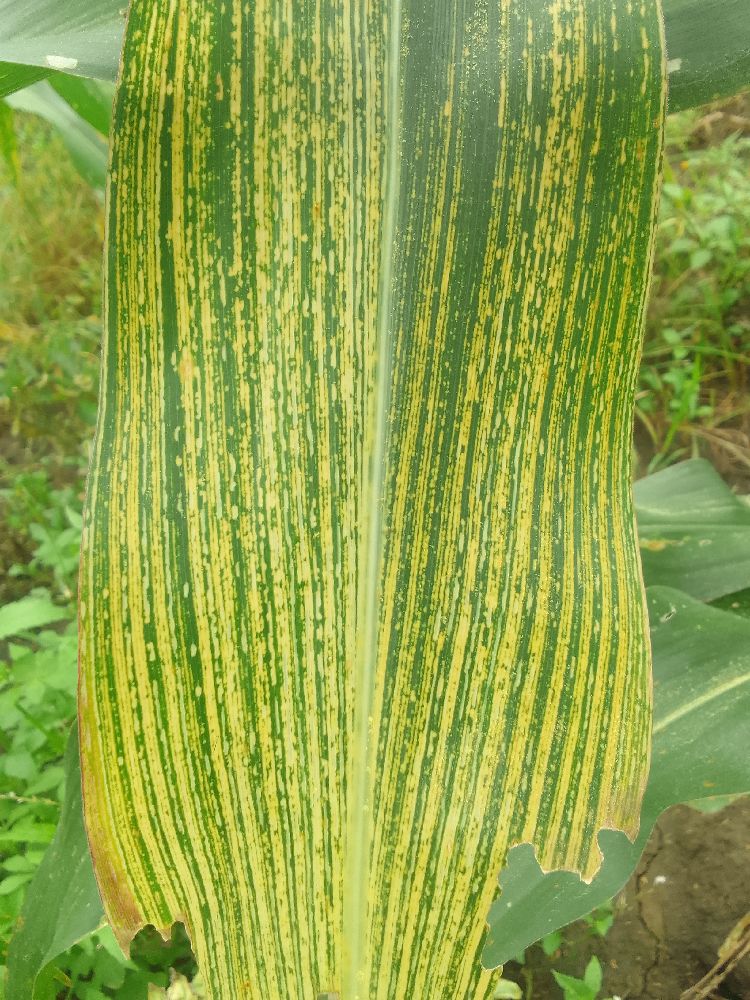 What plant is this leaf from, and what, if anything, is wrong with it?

maize, maize streak virus
